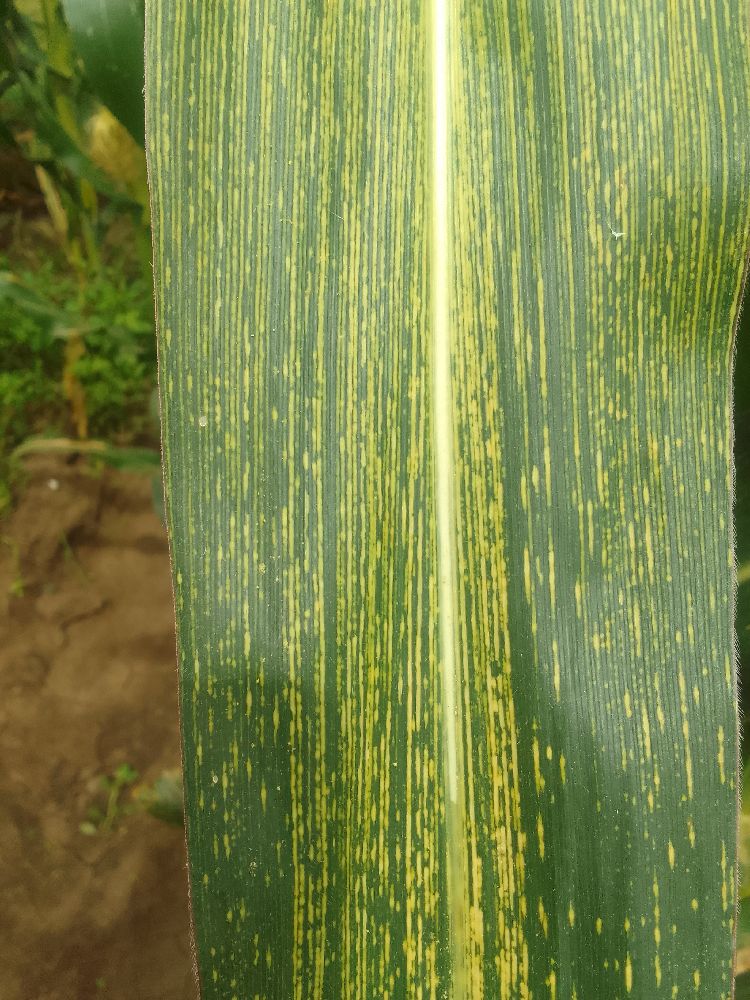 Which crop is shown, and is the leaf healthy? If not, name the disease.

maize, maize streak virus
